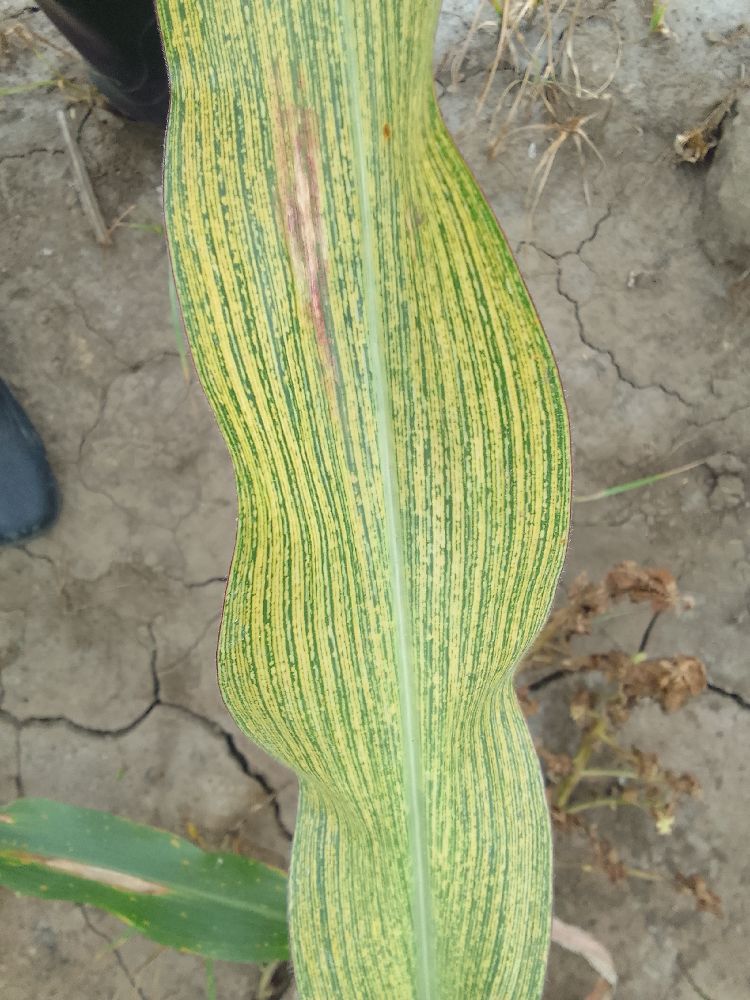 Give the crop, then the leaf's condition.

maize, maize streak virus
